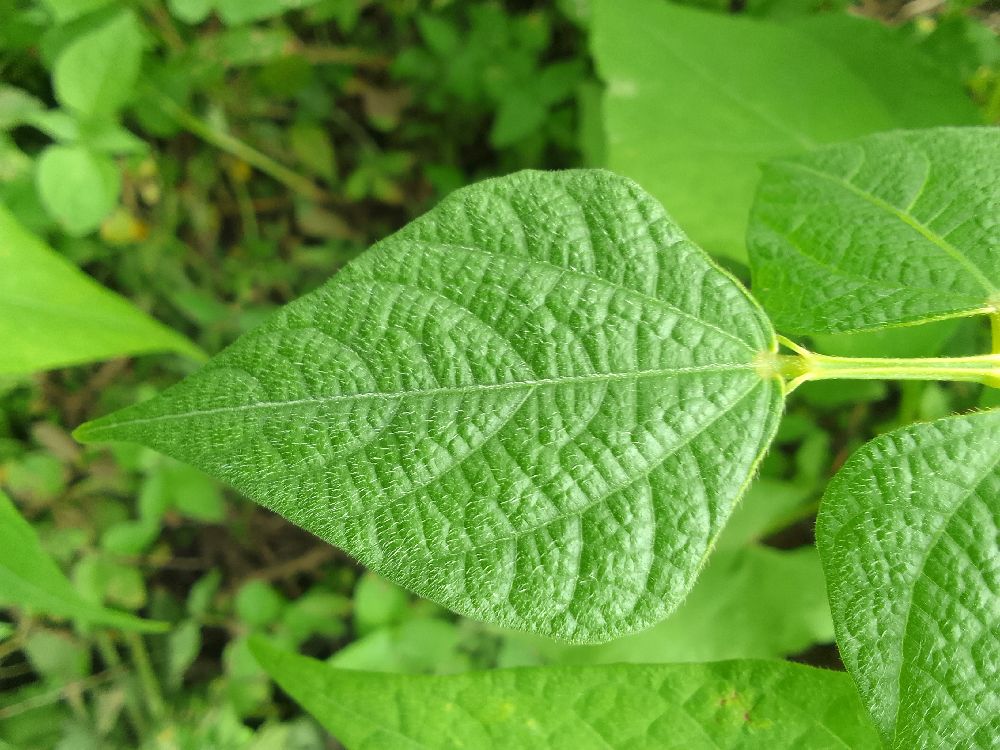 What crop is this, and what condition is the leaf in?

common bean, healthy
